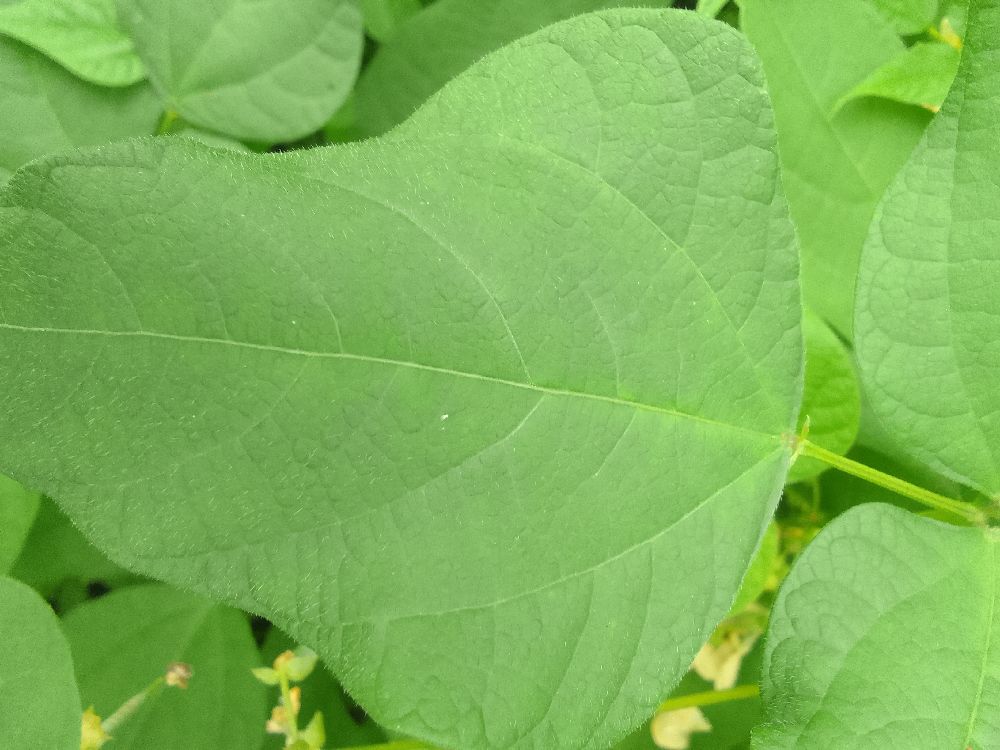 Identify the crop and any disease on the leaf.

common bean, healthy
